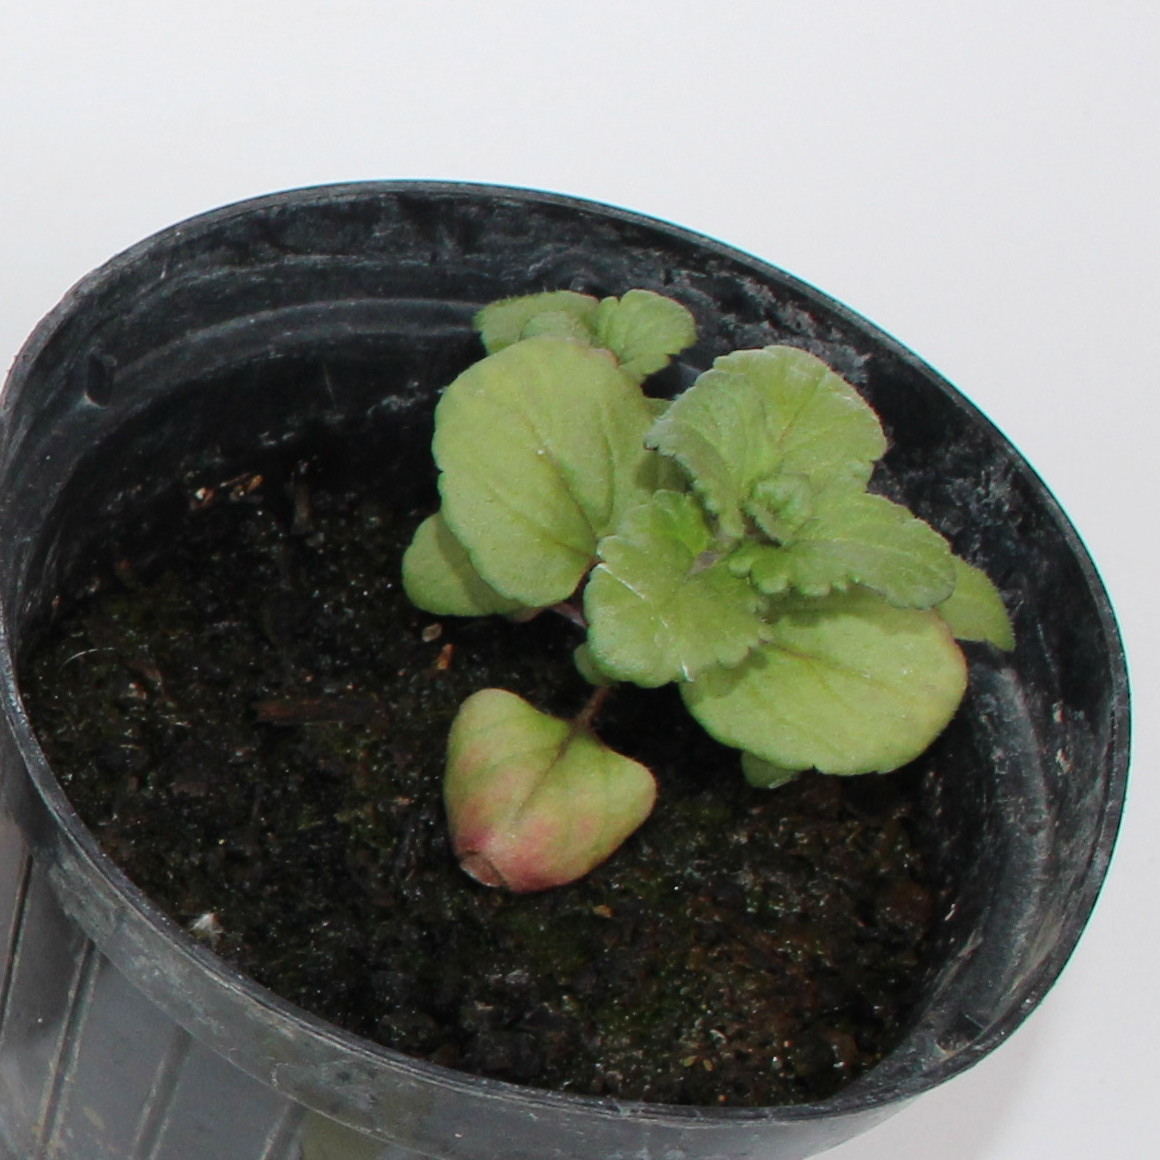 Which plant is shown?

Veronica persica
